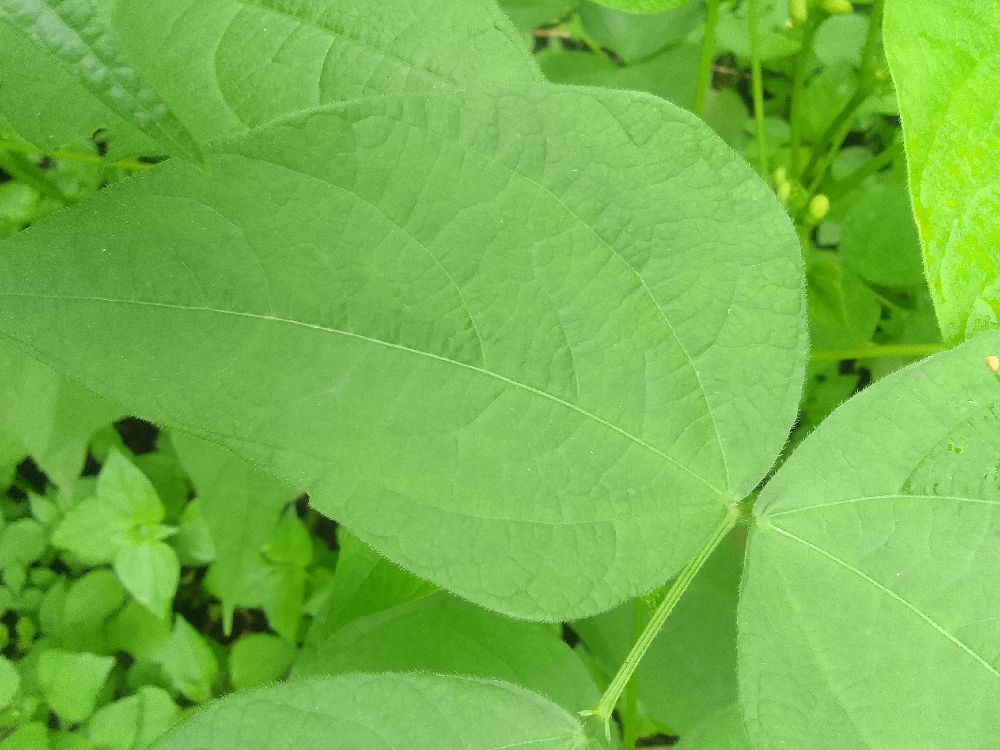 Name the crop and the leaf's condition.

common bean, healthy
